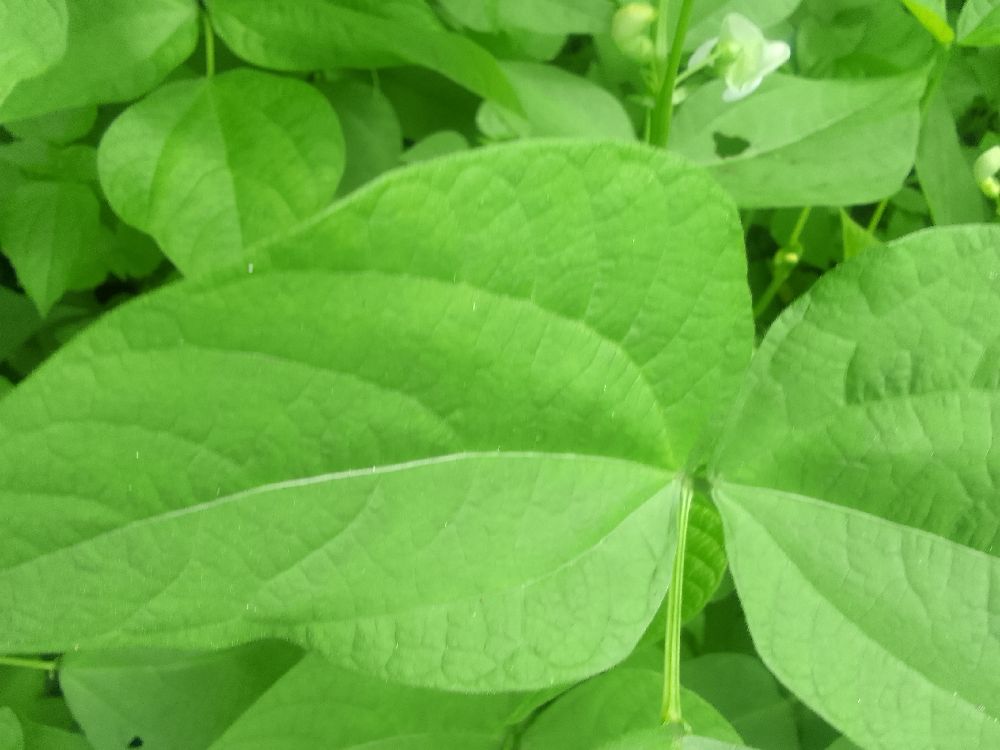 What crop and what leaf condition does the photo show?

common bean, healthy
